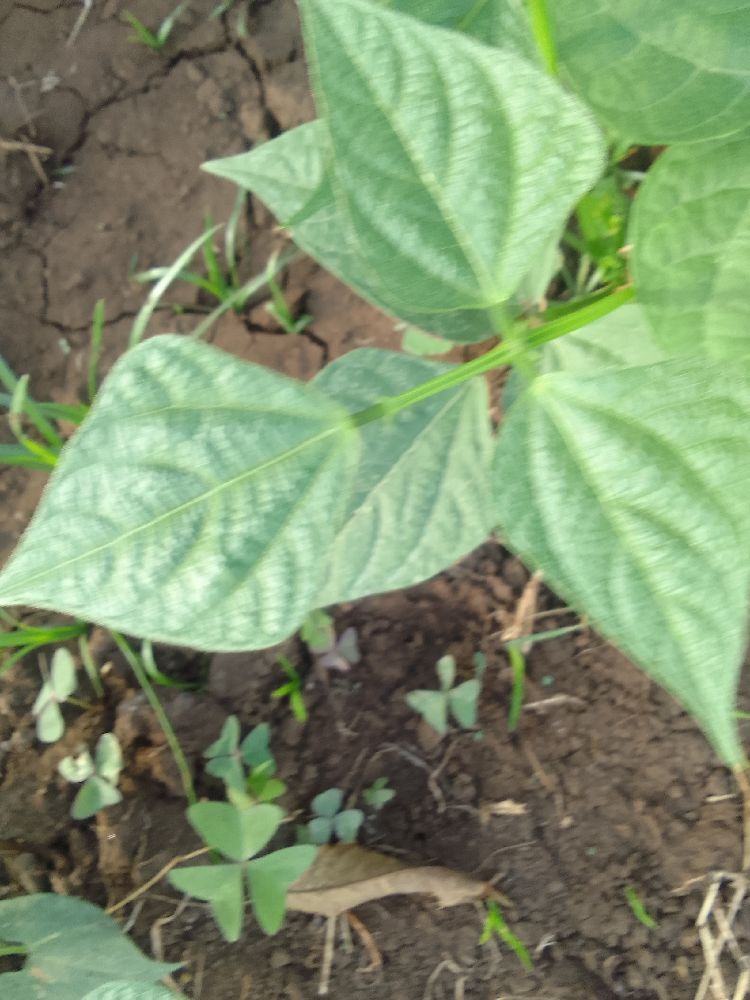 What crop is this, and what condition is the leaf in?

common bean, healthy
